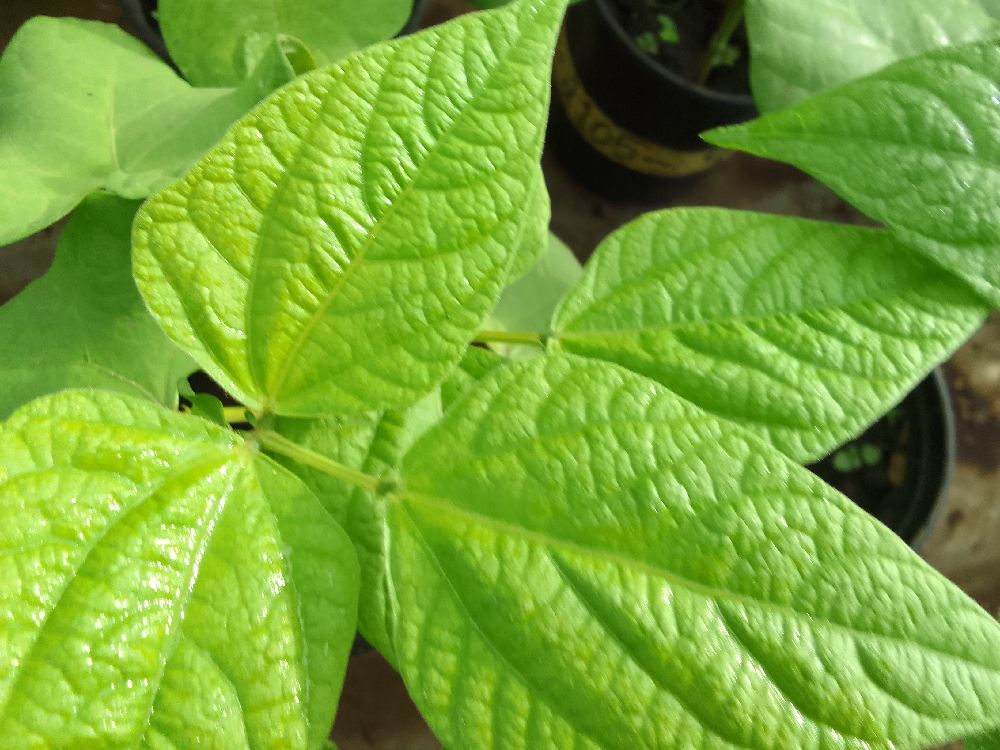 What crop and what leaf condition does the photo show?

common bean, healthy
